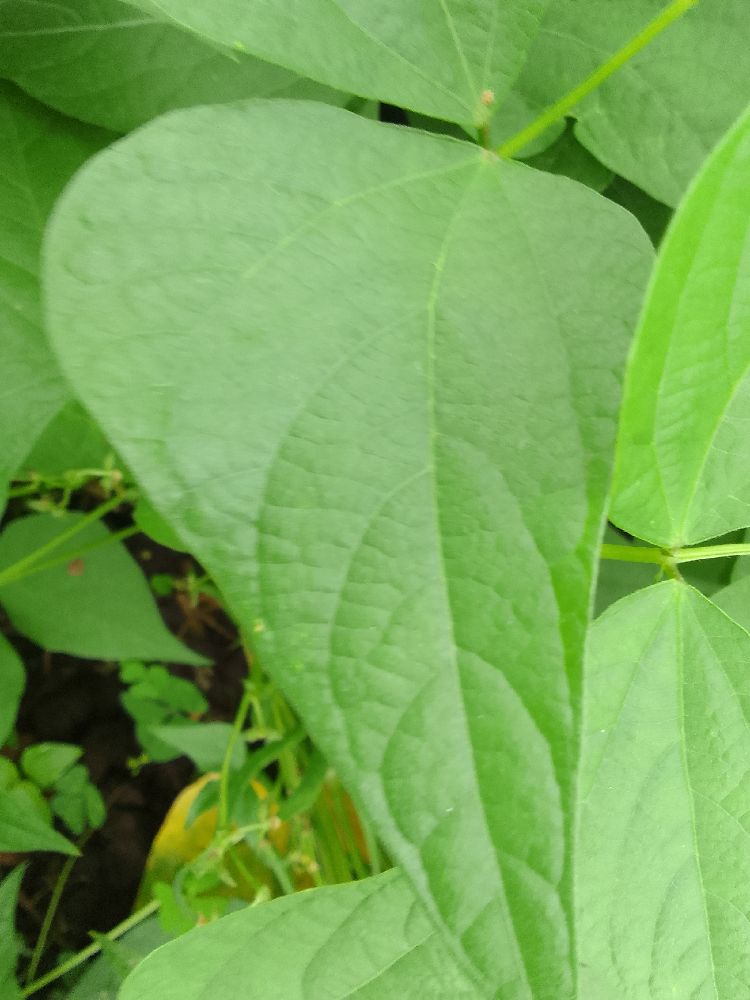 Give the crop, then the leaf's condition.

common bean, healthy
